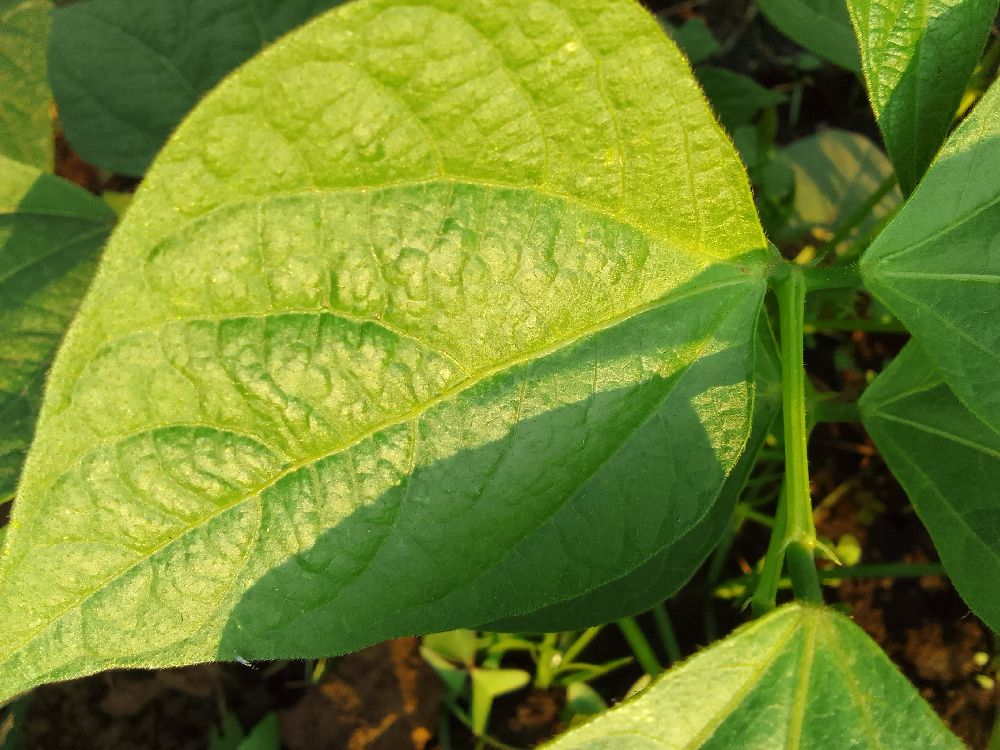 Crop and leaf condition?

common bean, healthy
